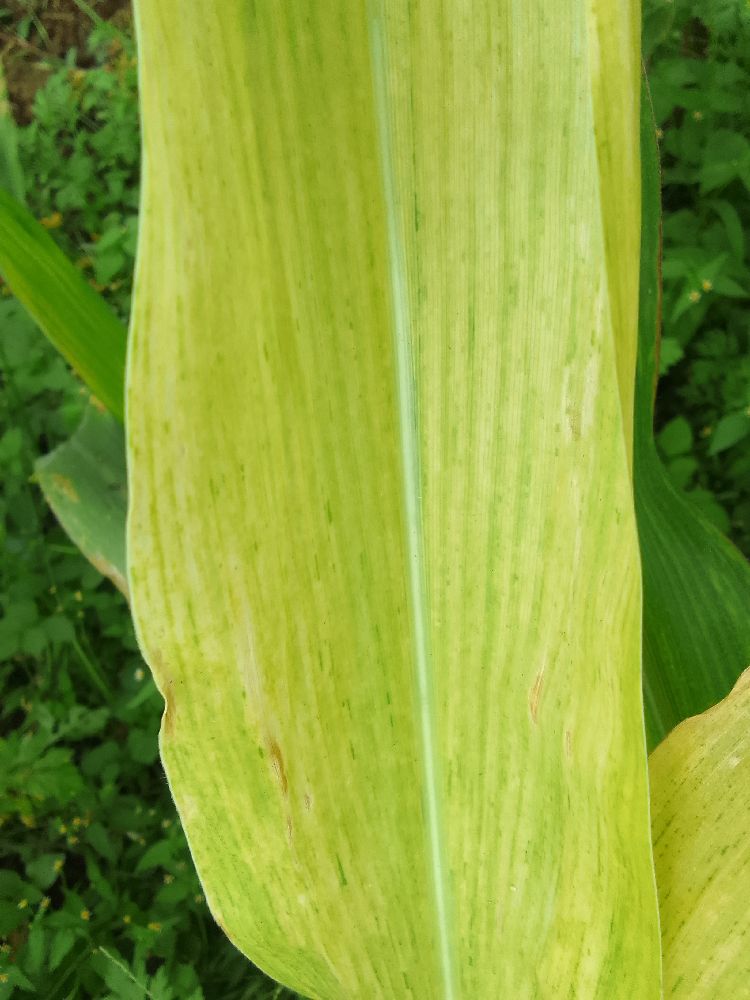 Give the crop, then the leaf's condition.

maize, maize lethal necrosis
